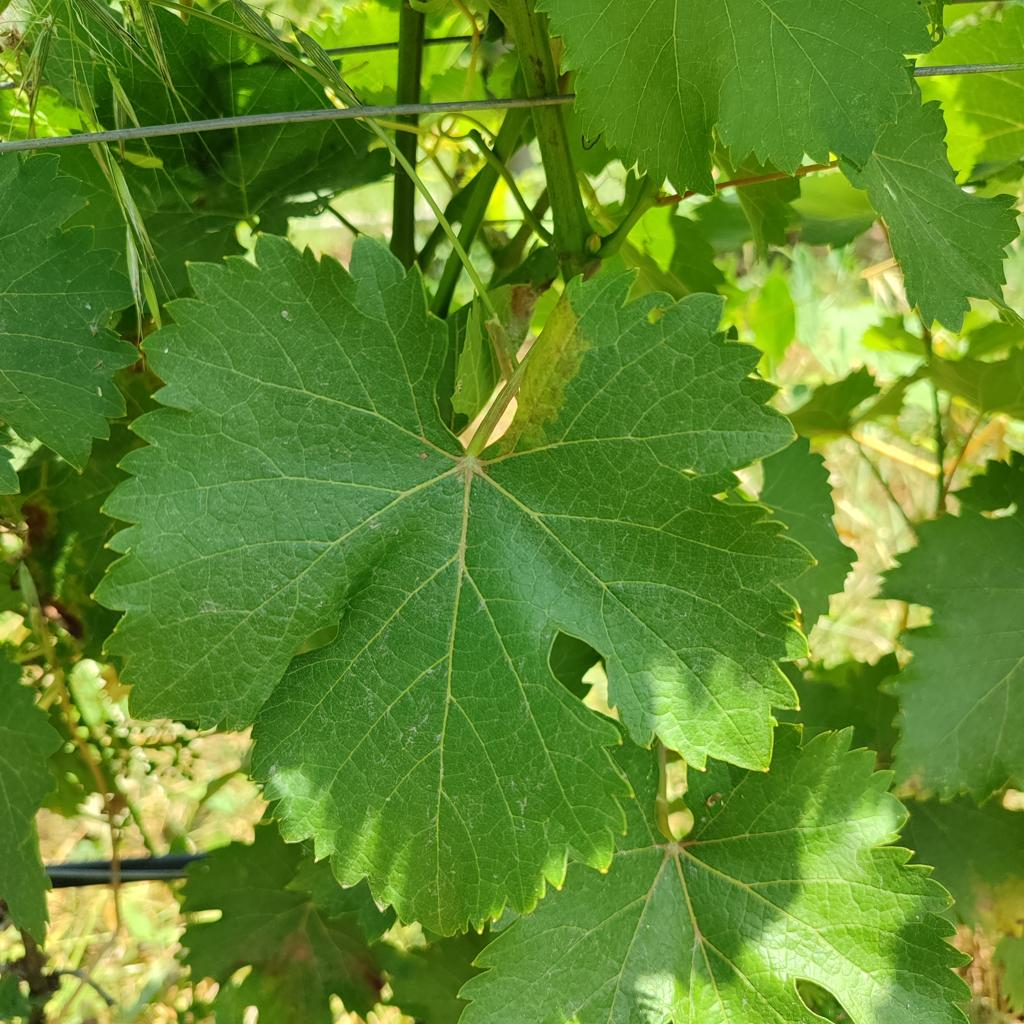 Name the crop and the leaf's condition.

grapevine, downy mildew
